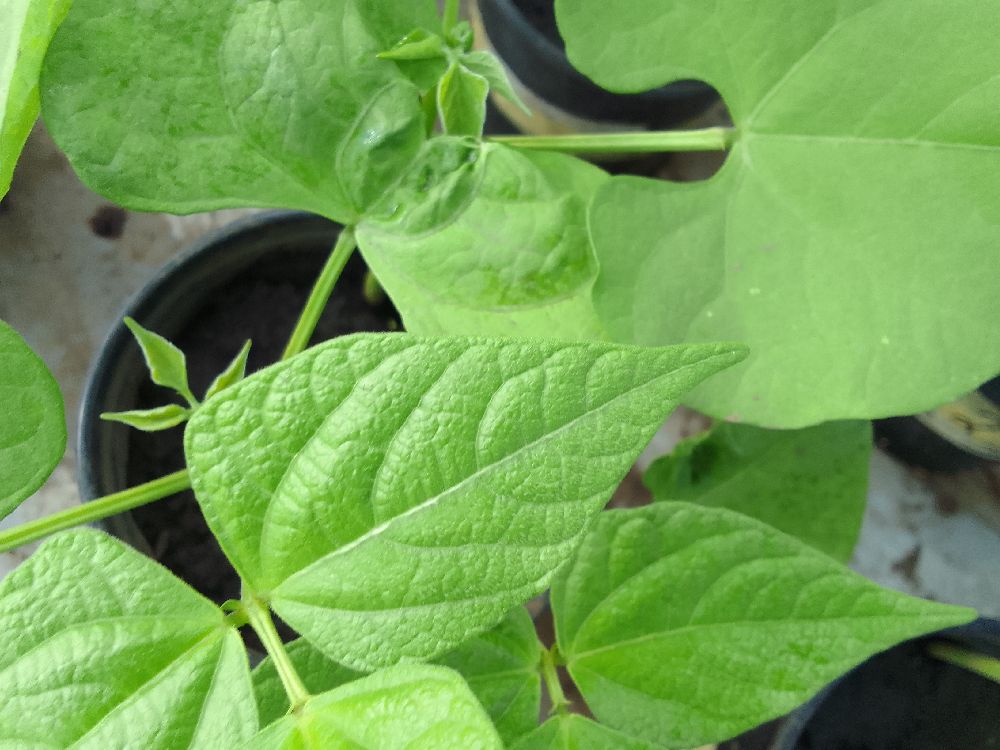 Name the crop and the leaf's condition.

common bean, healthy
